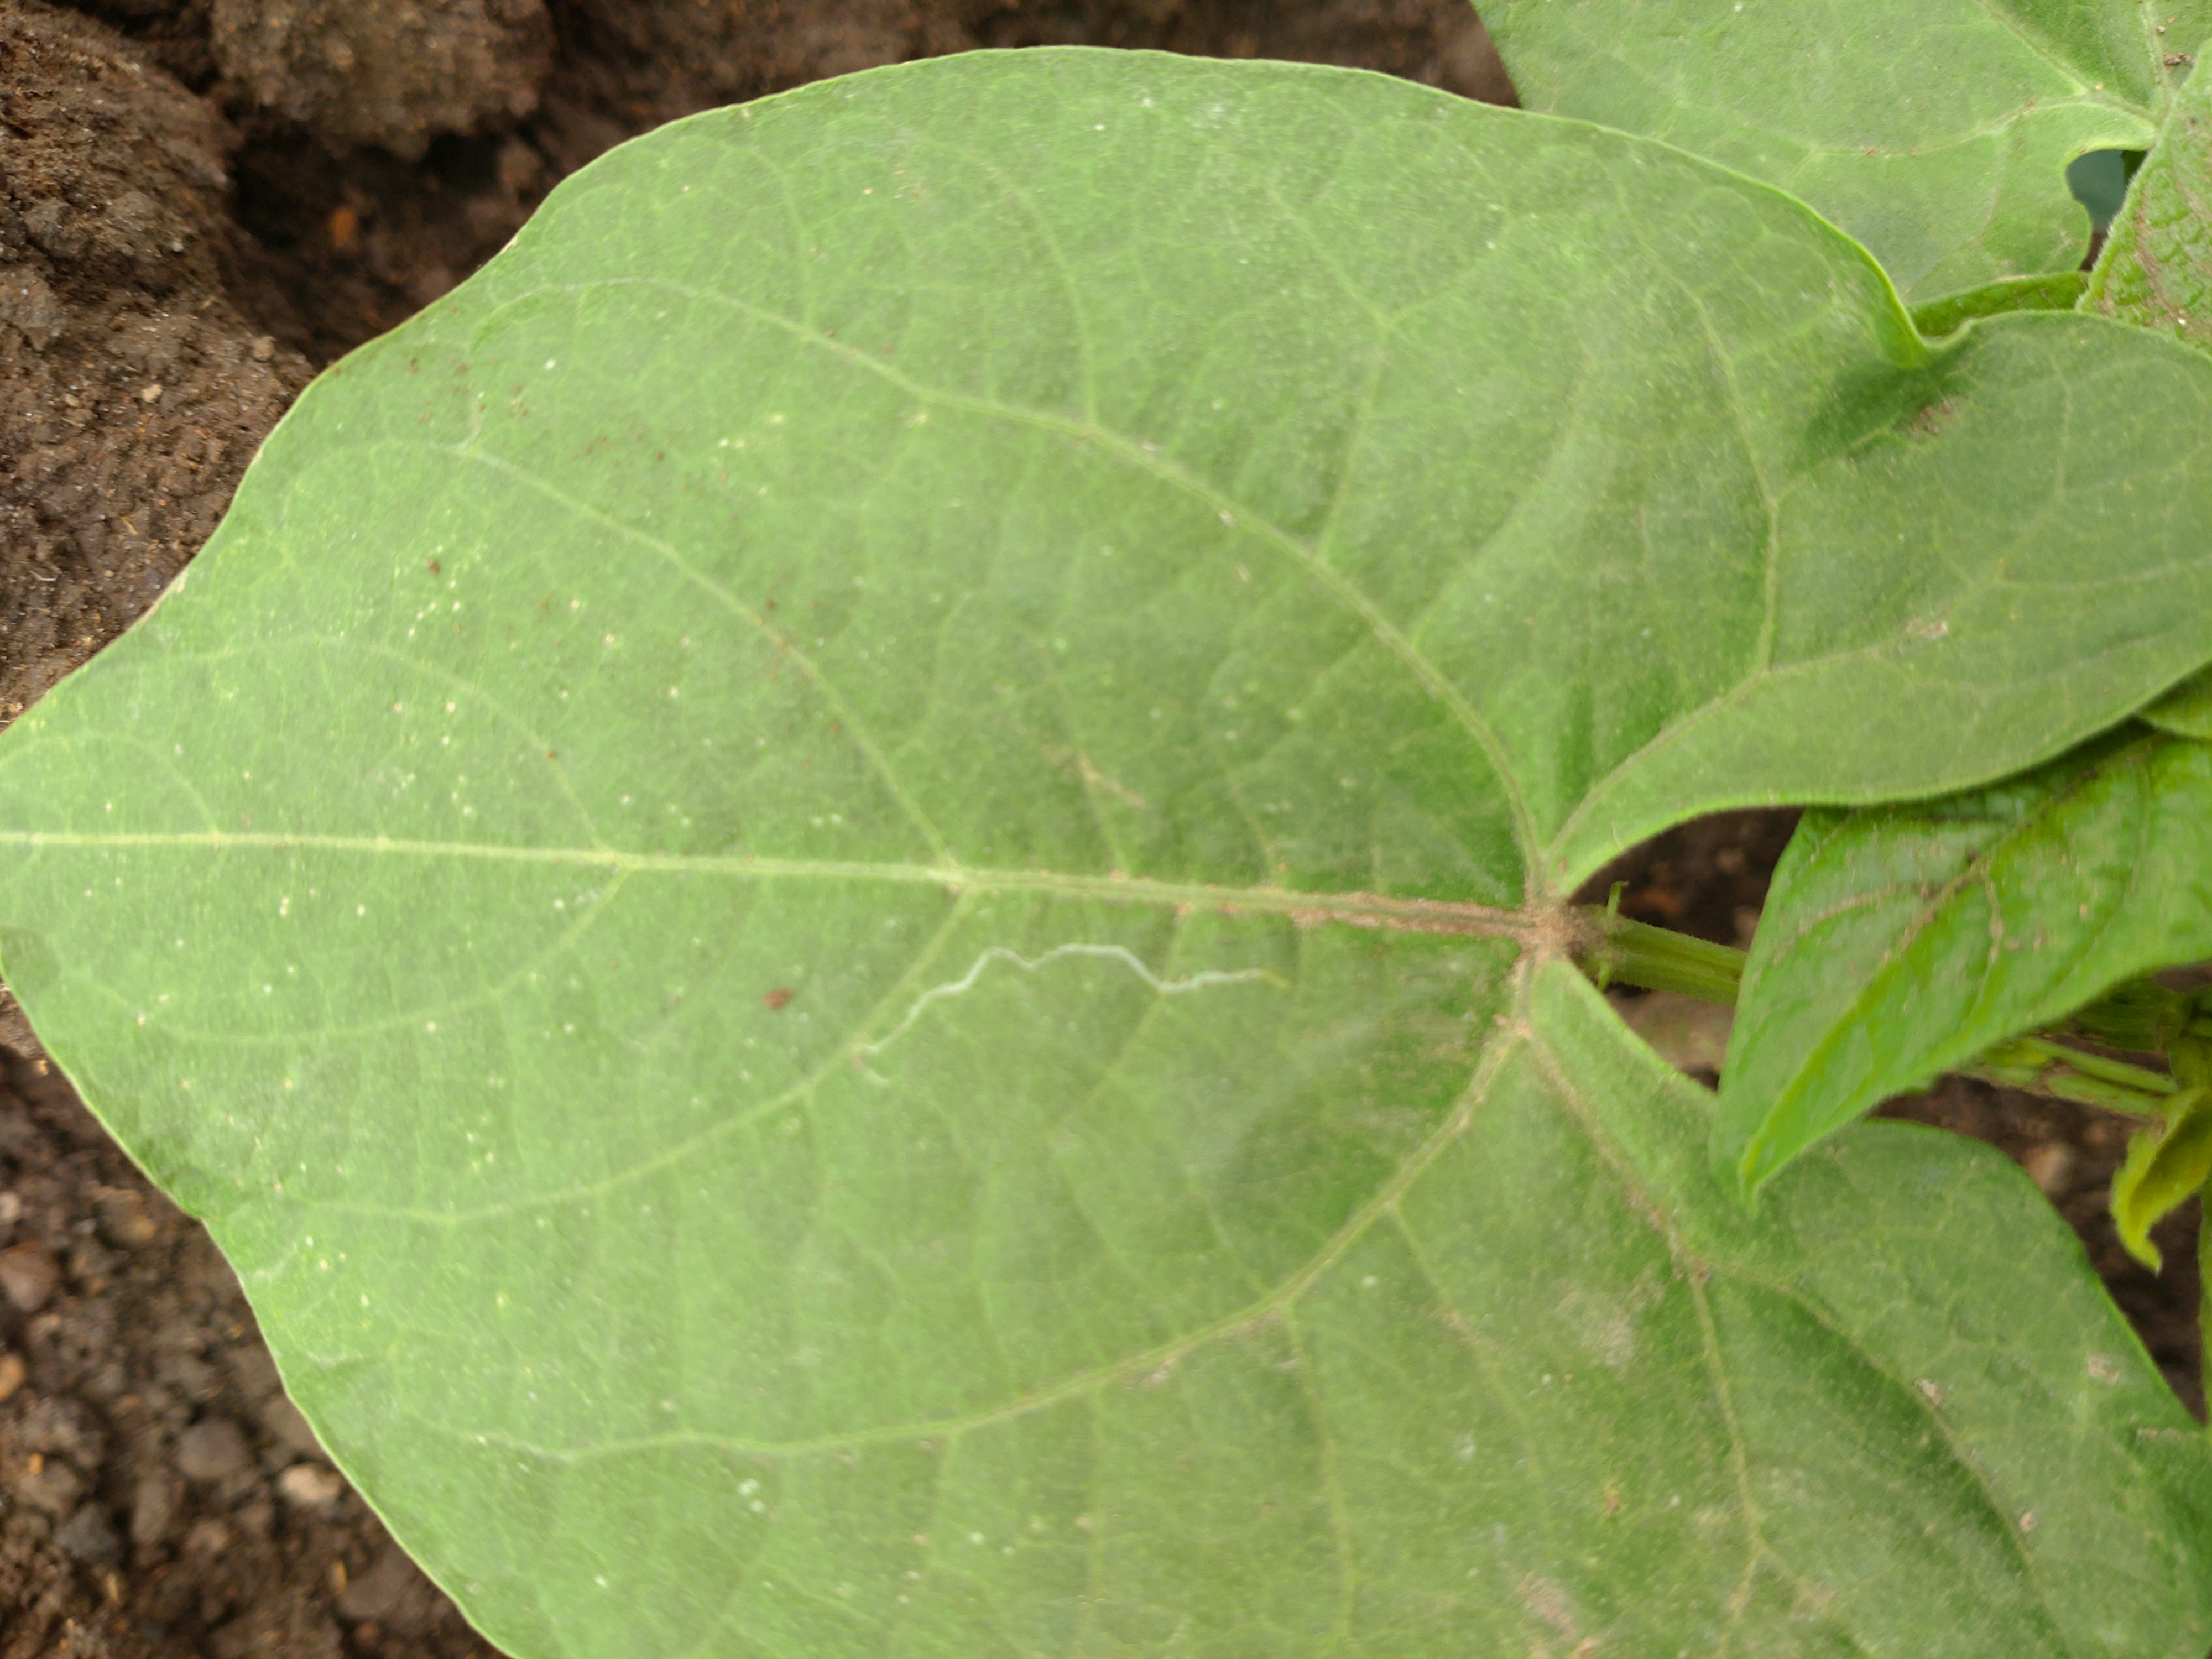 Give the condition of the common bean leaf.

healthy
